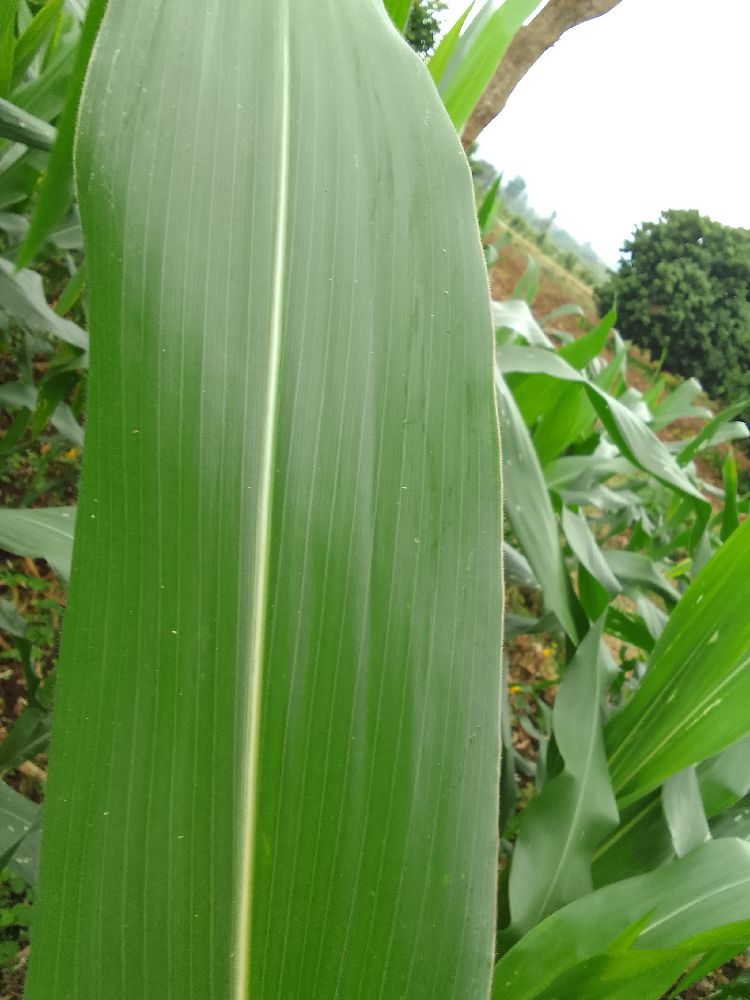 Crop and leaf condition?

maize, healthy
